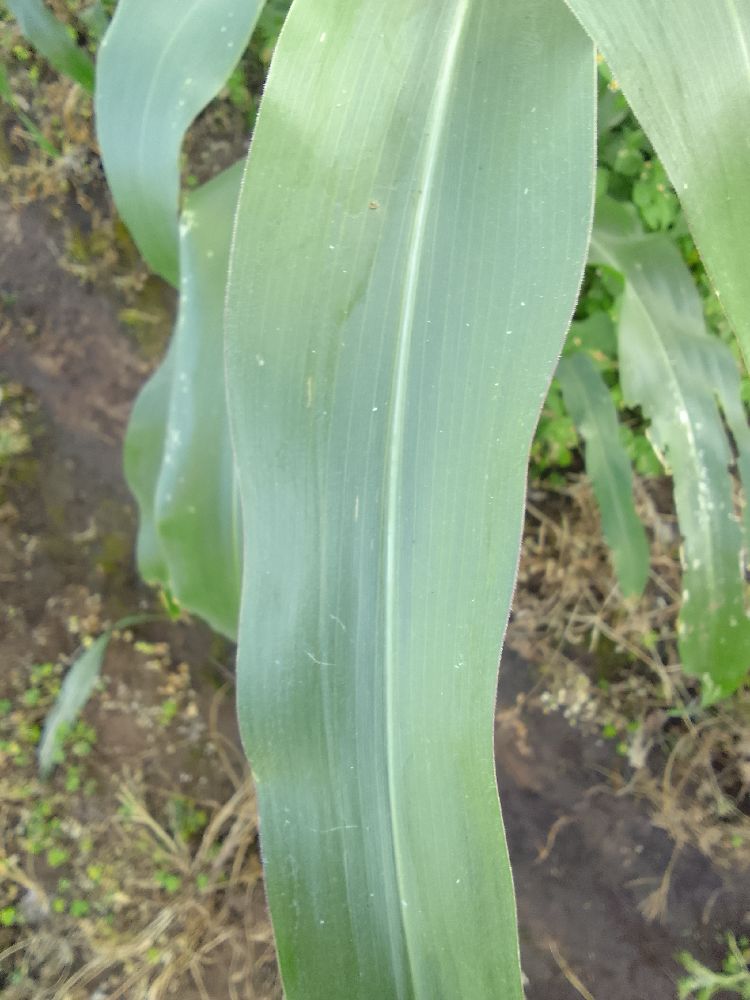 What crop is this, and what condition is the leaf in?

maize, healthy
